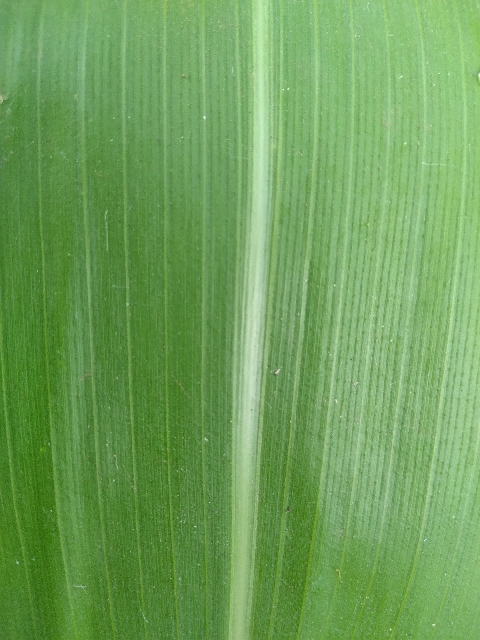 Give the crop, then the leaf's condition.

maize, healthy
